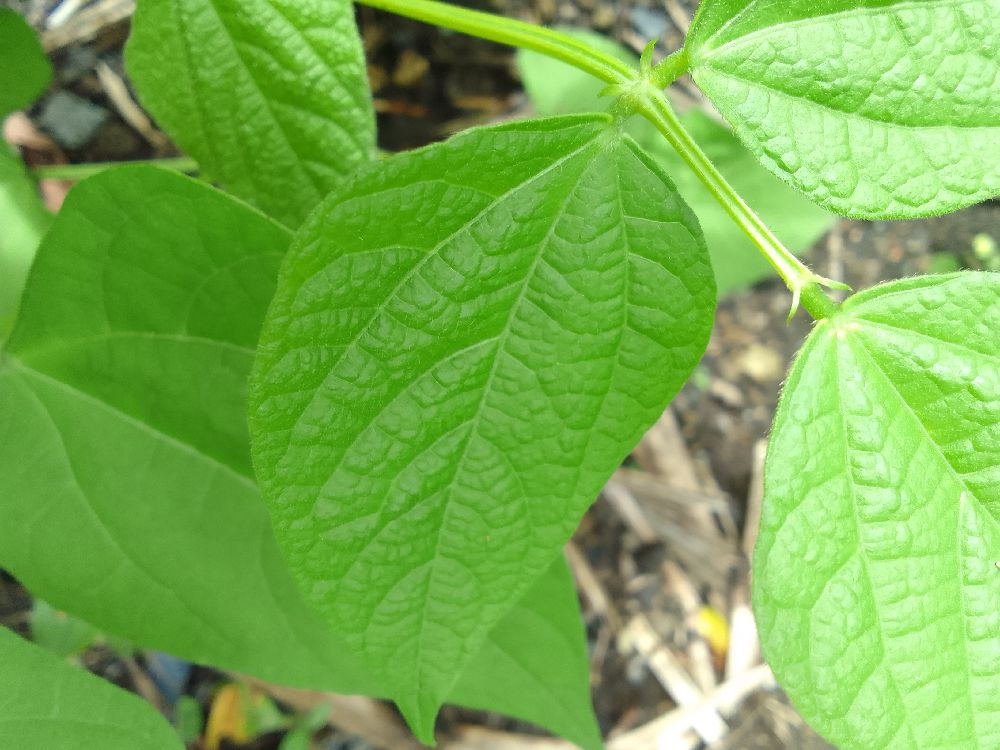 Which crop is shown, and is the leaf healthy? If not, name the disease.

common bean, healthy
